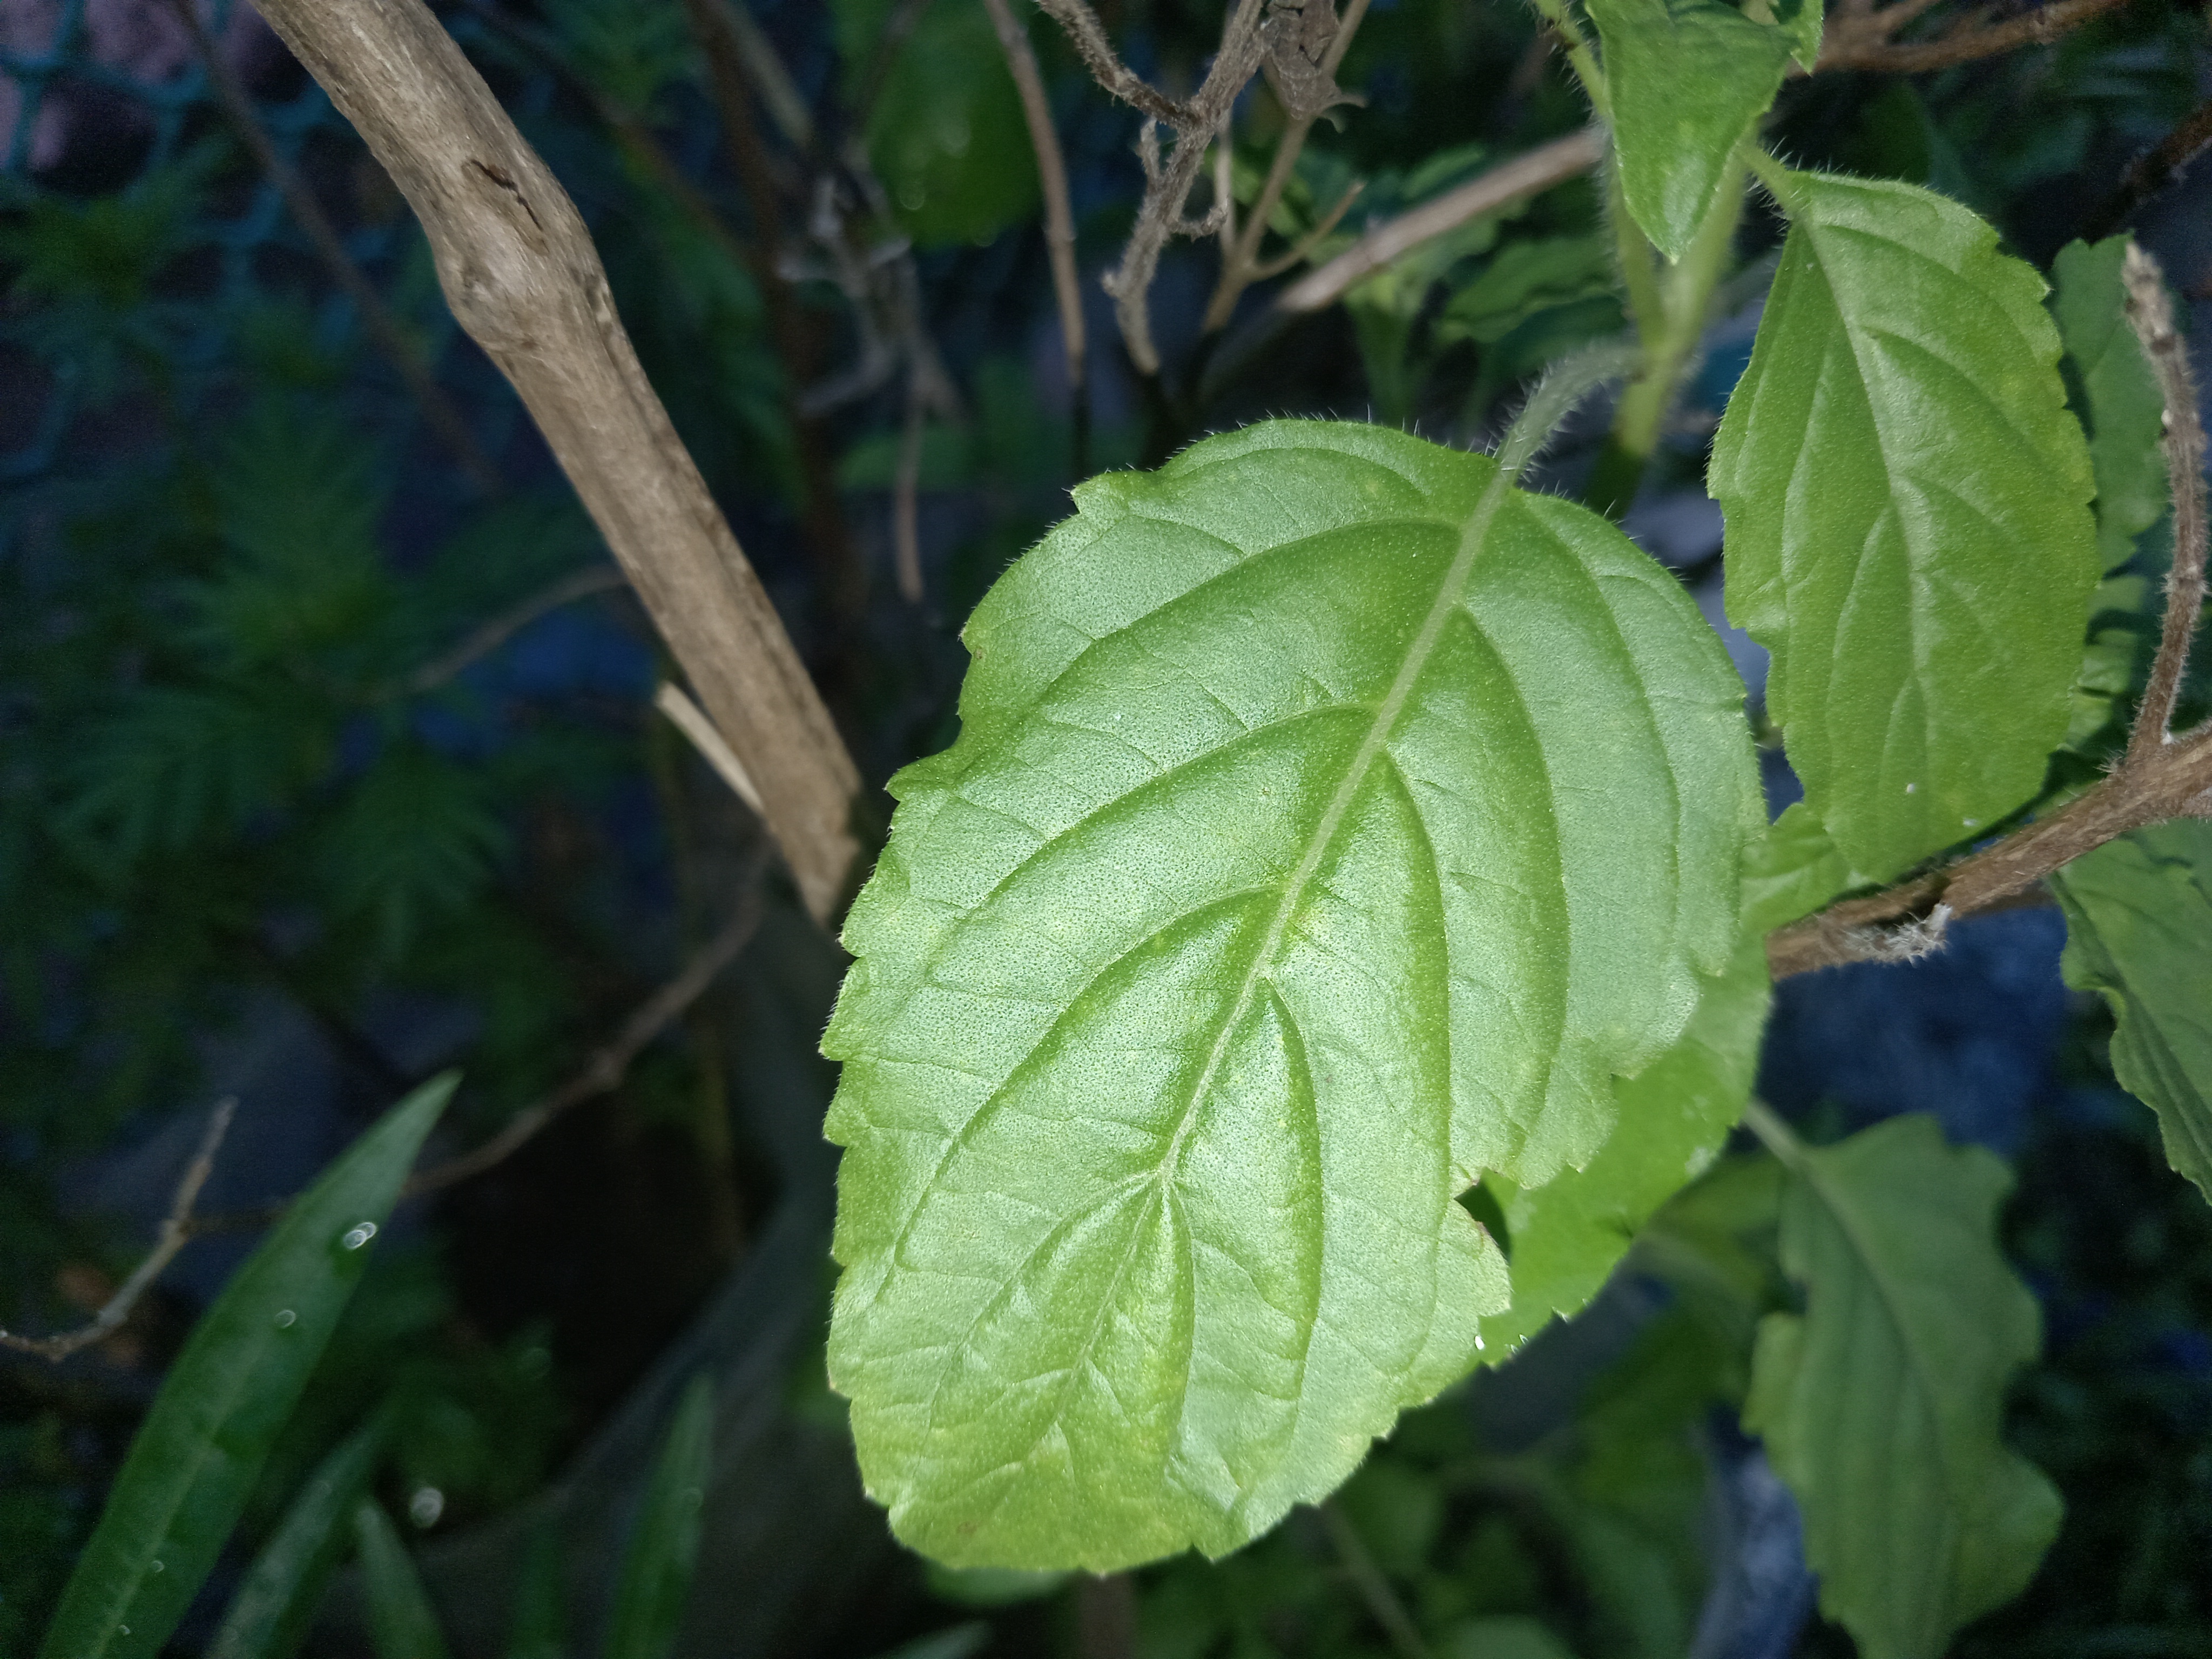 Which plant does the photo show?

tulshi
